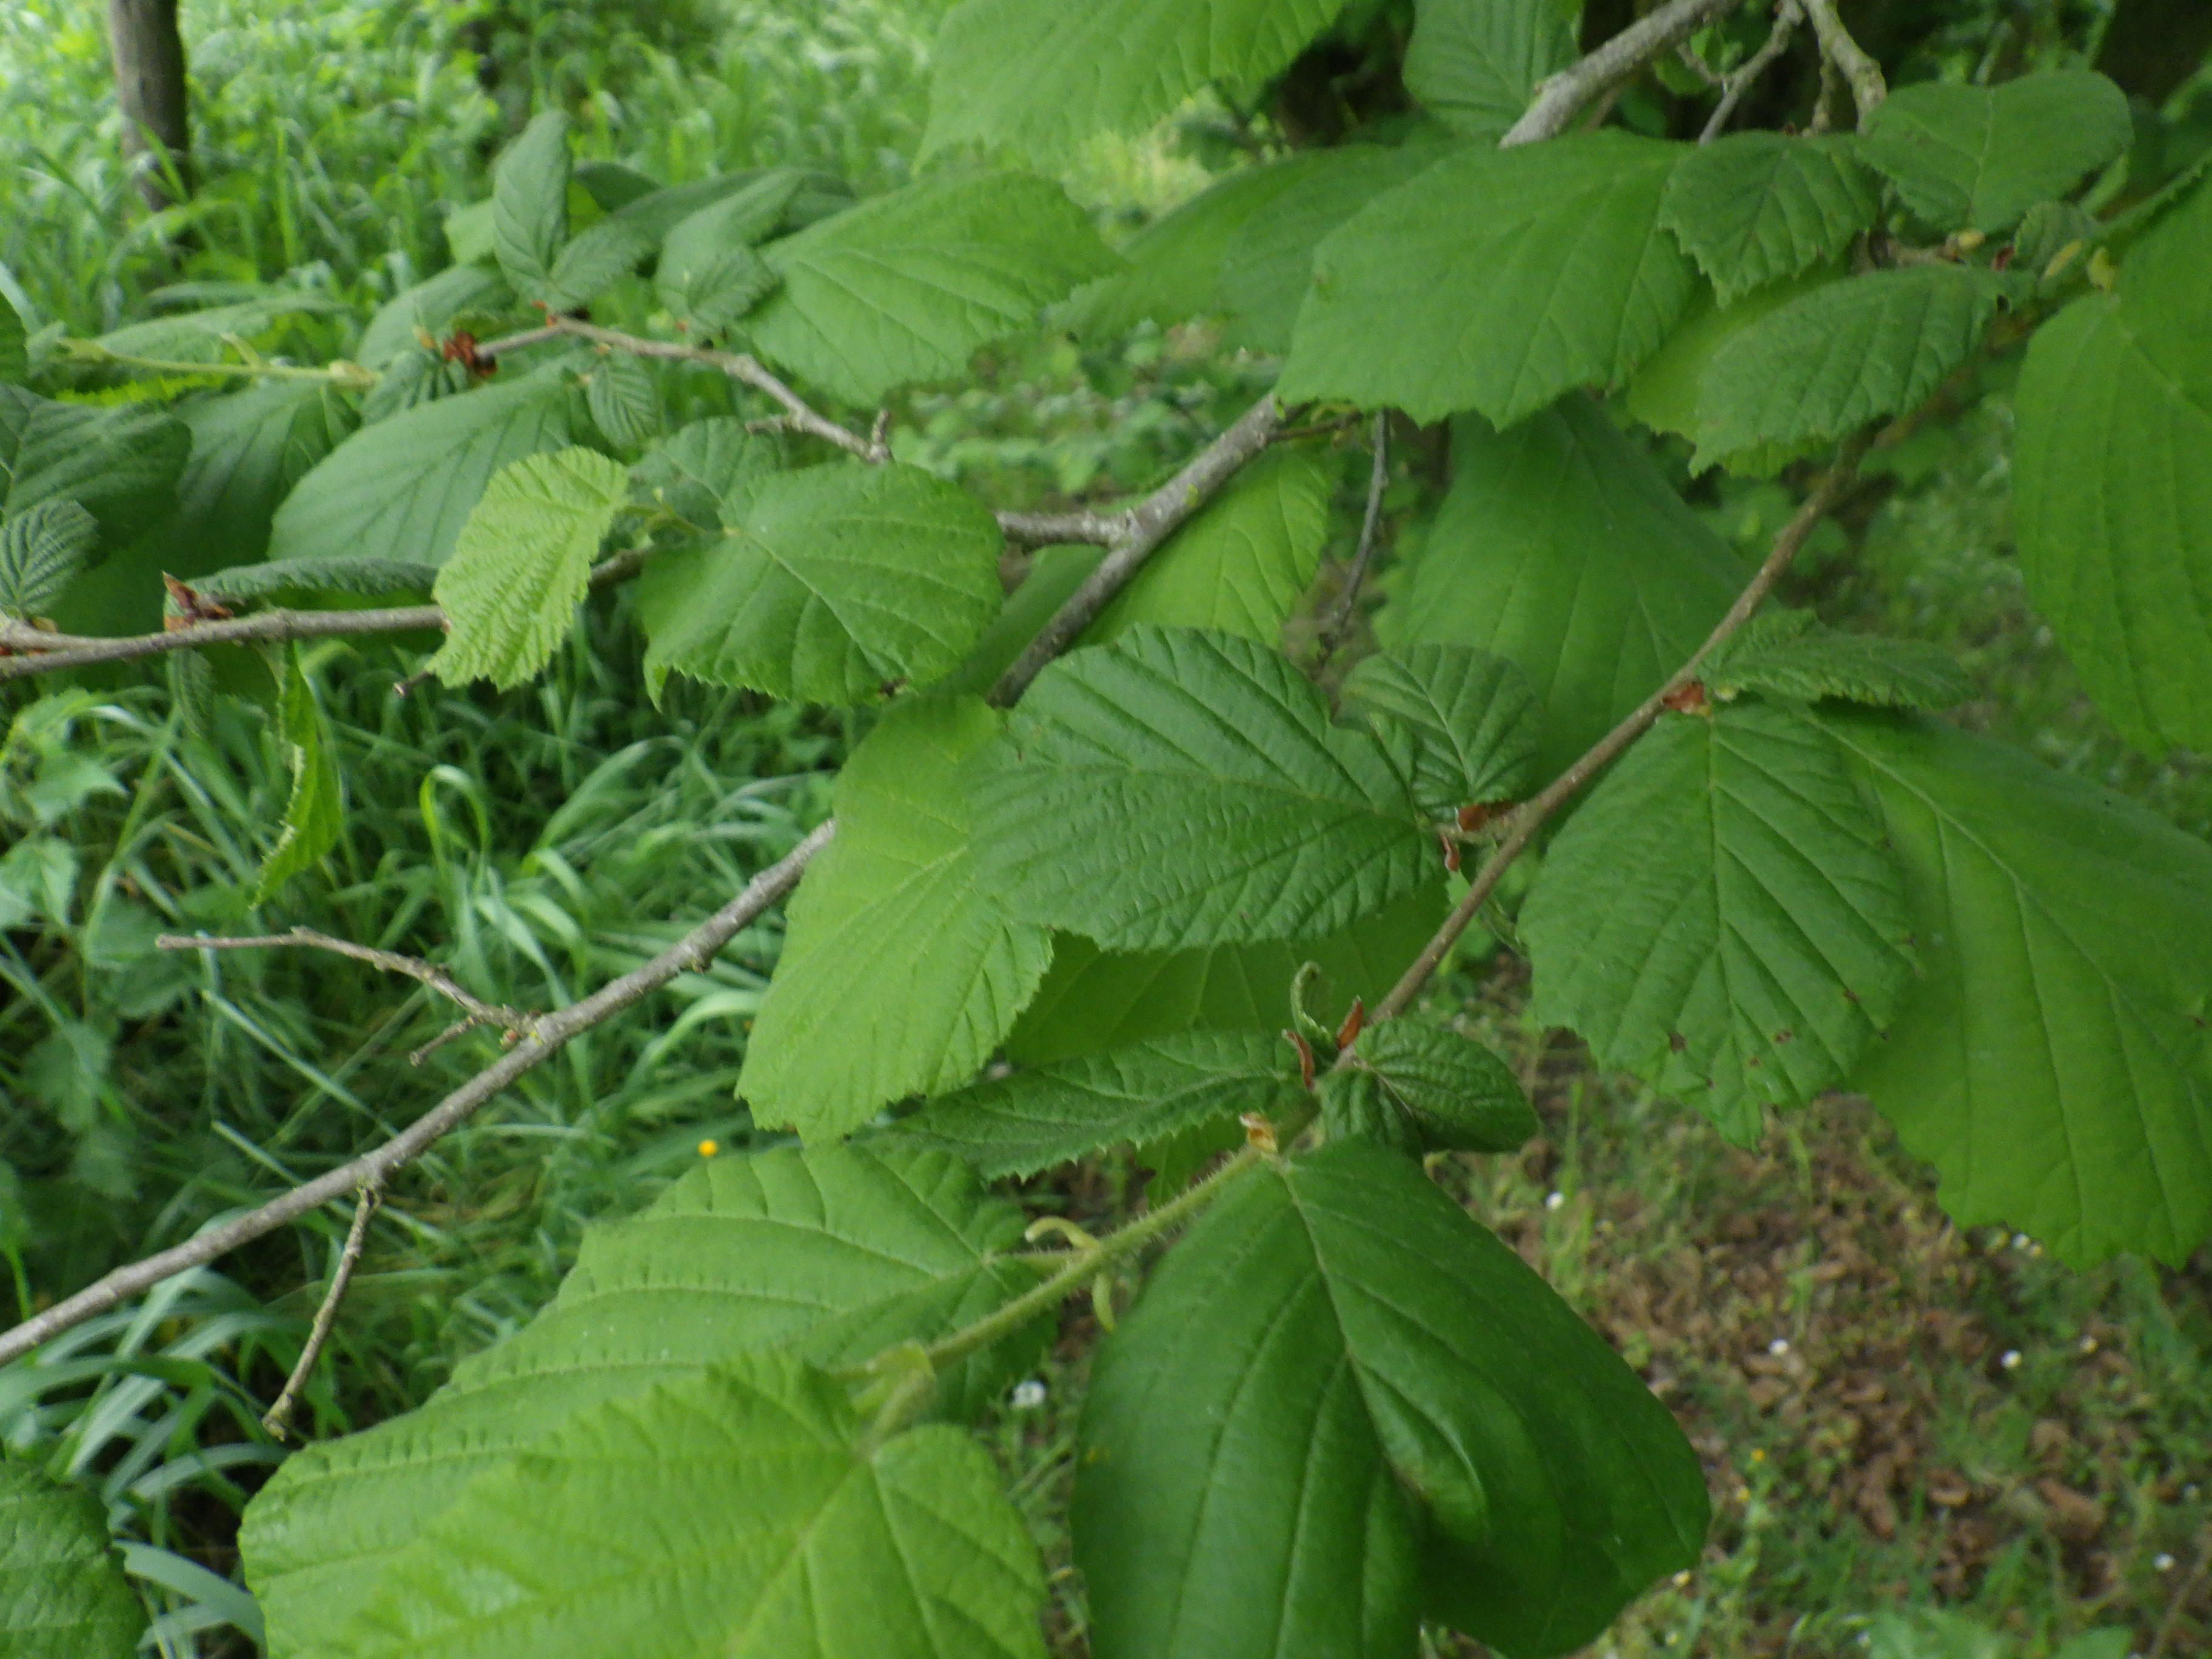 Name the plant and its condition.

hazel, healthy
